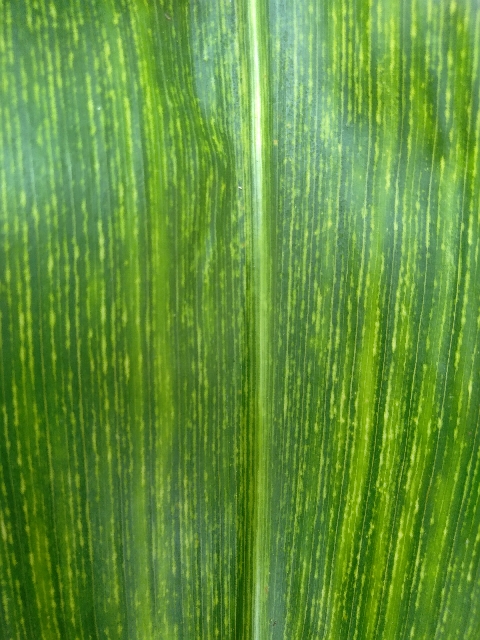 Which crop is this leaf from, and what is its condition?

maize, maize streak virus
